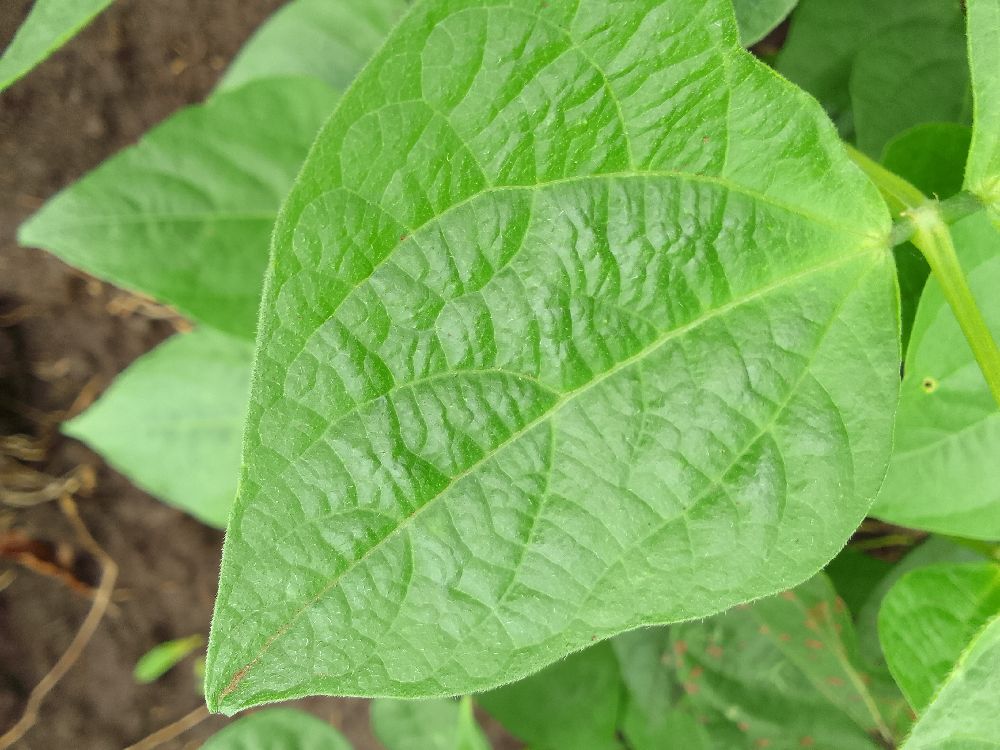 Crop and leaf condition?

common bean, healthy
